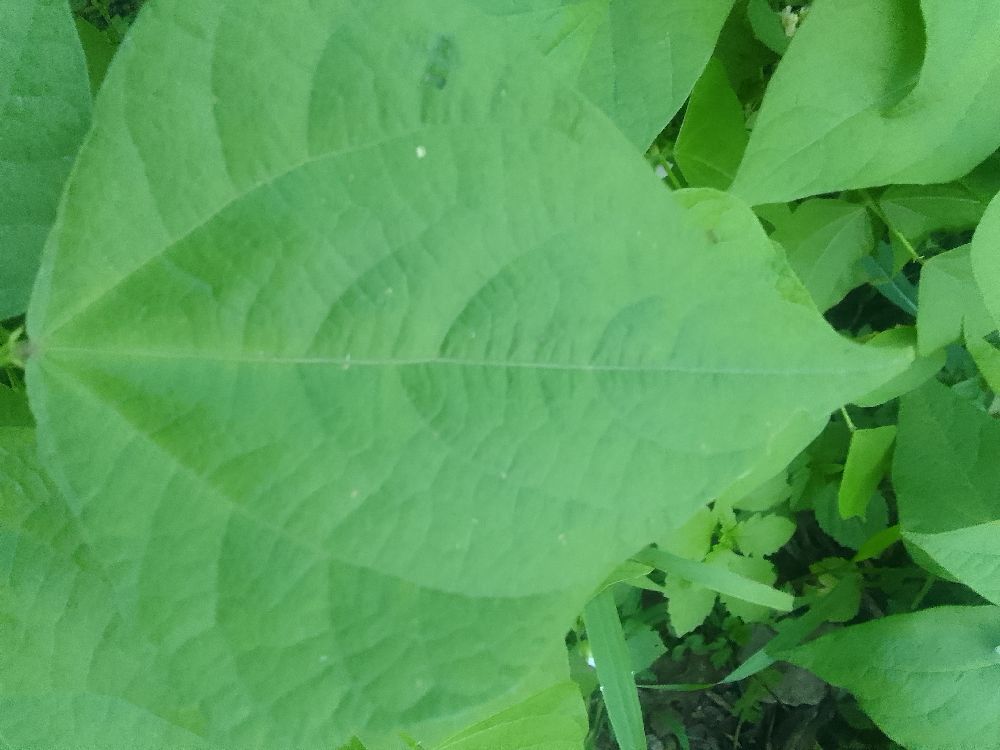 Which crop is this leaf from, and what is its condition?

common bean, healthy
